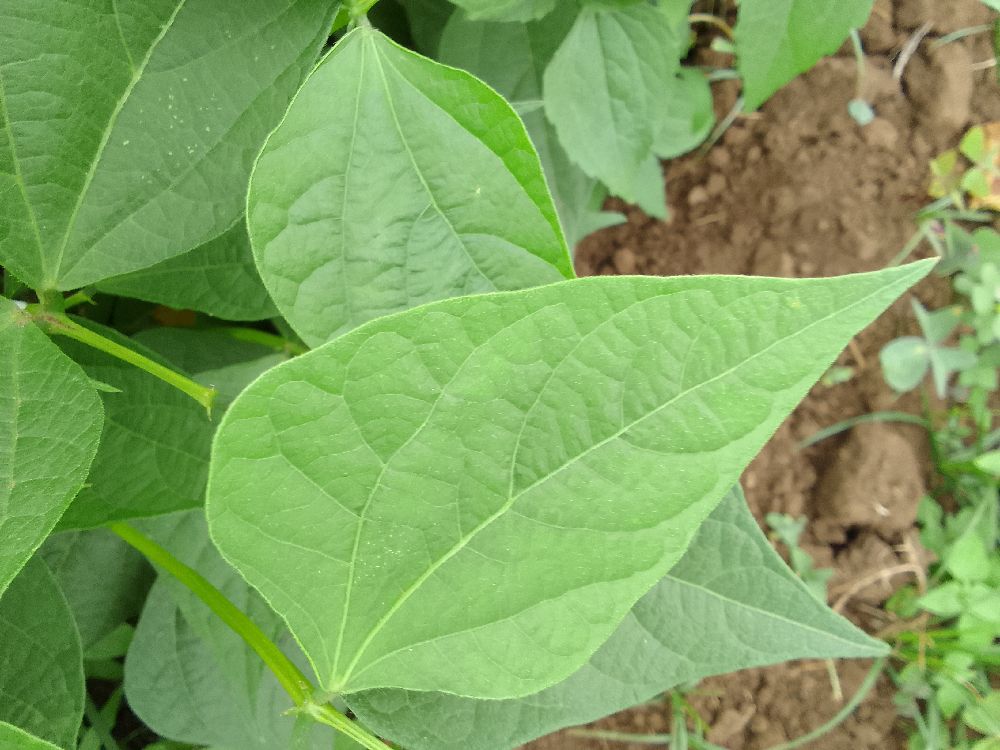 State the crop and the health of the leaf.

common bean, healthy
